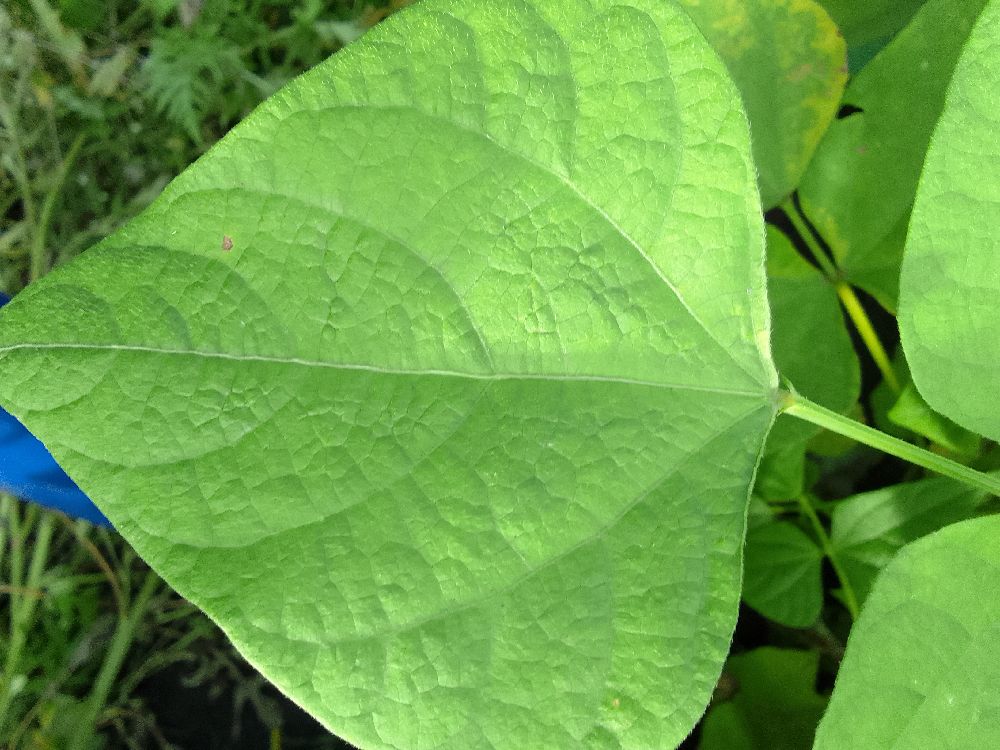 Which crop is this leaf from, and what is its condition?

common bean, healthy
